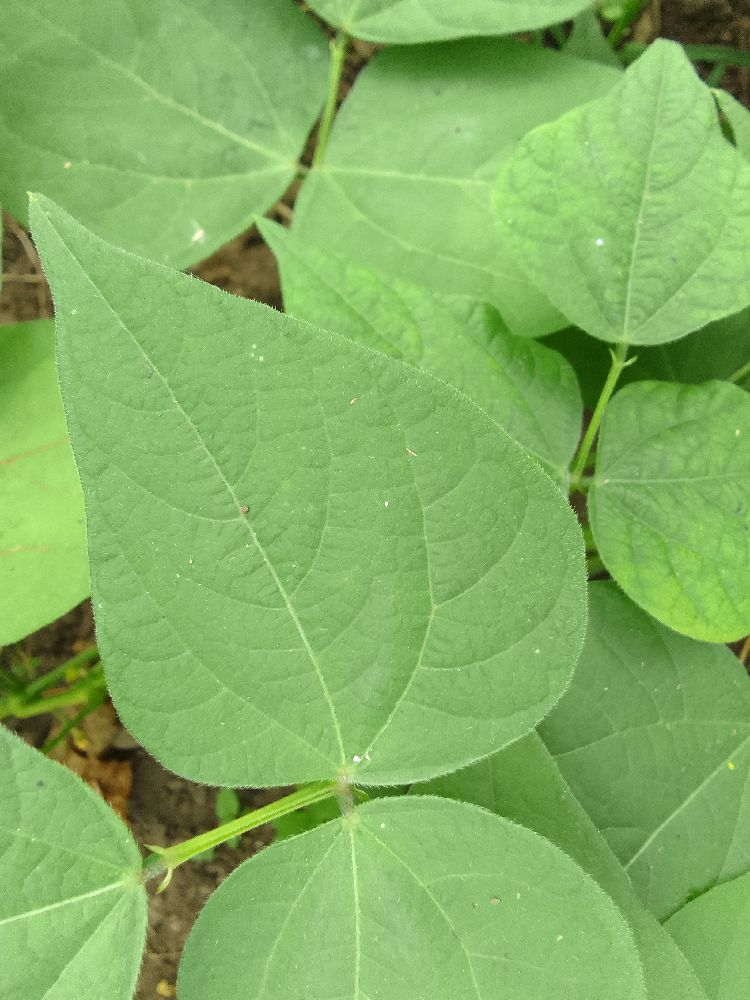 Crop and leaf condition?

common bean, healthy
